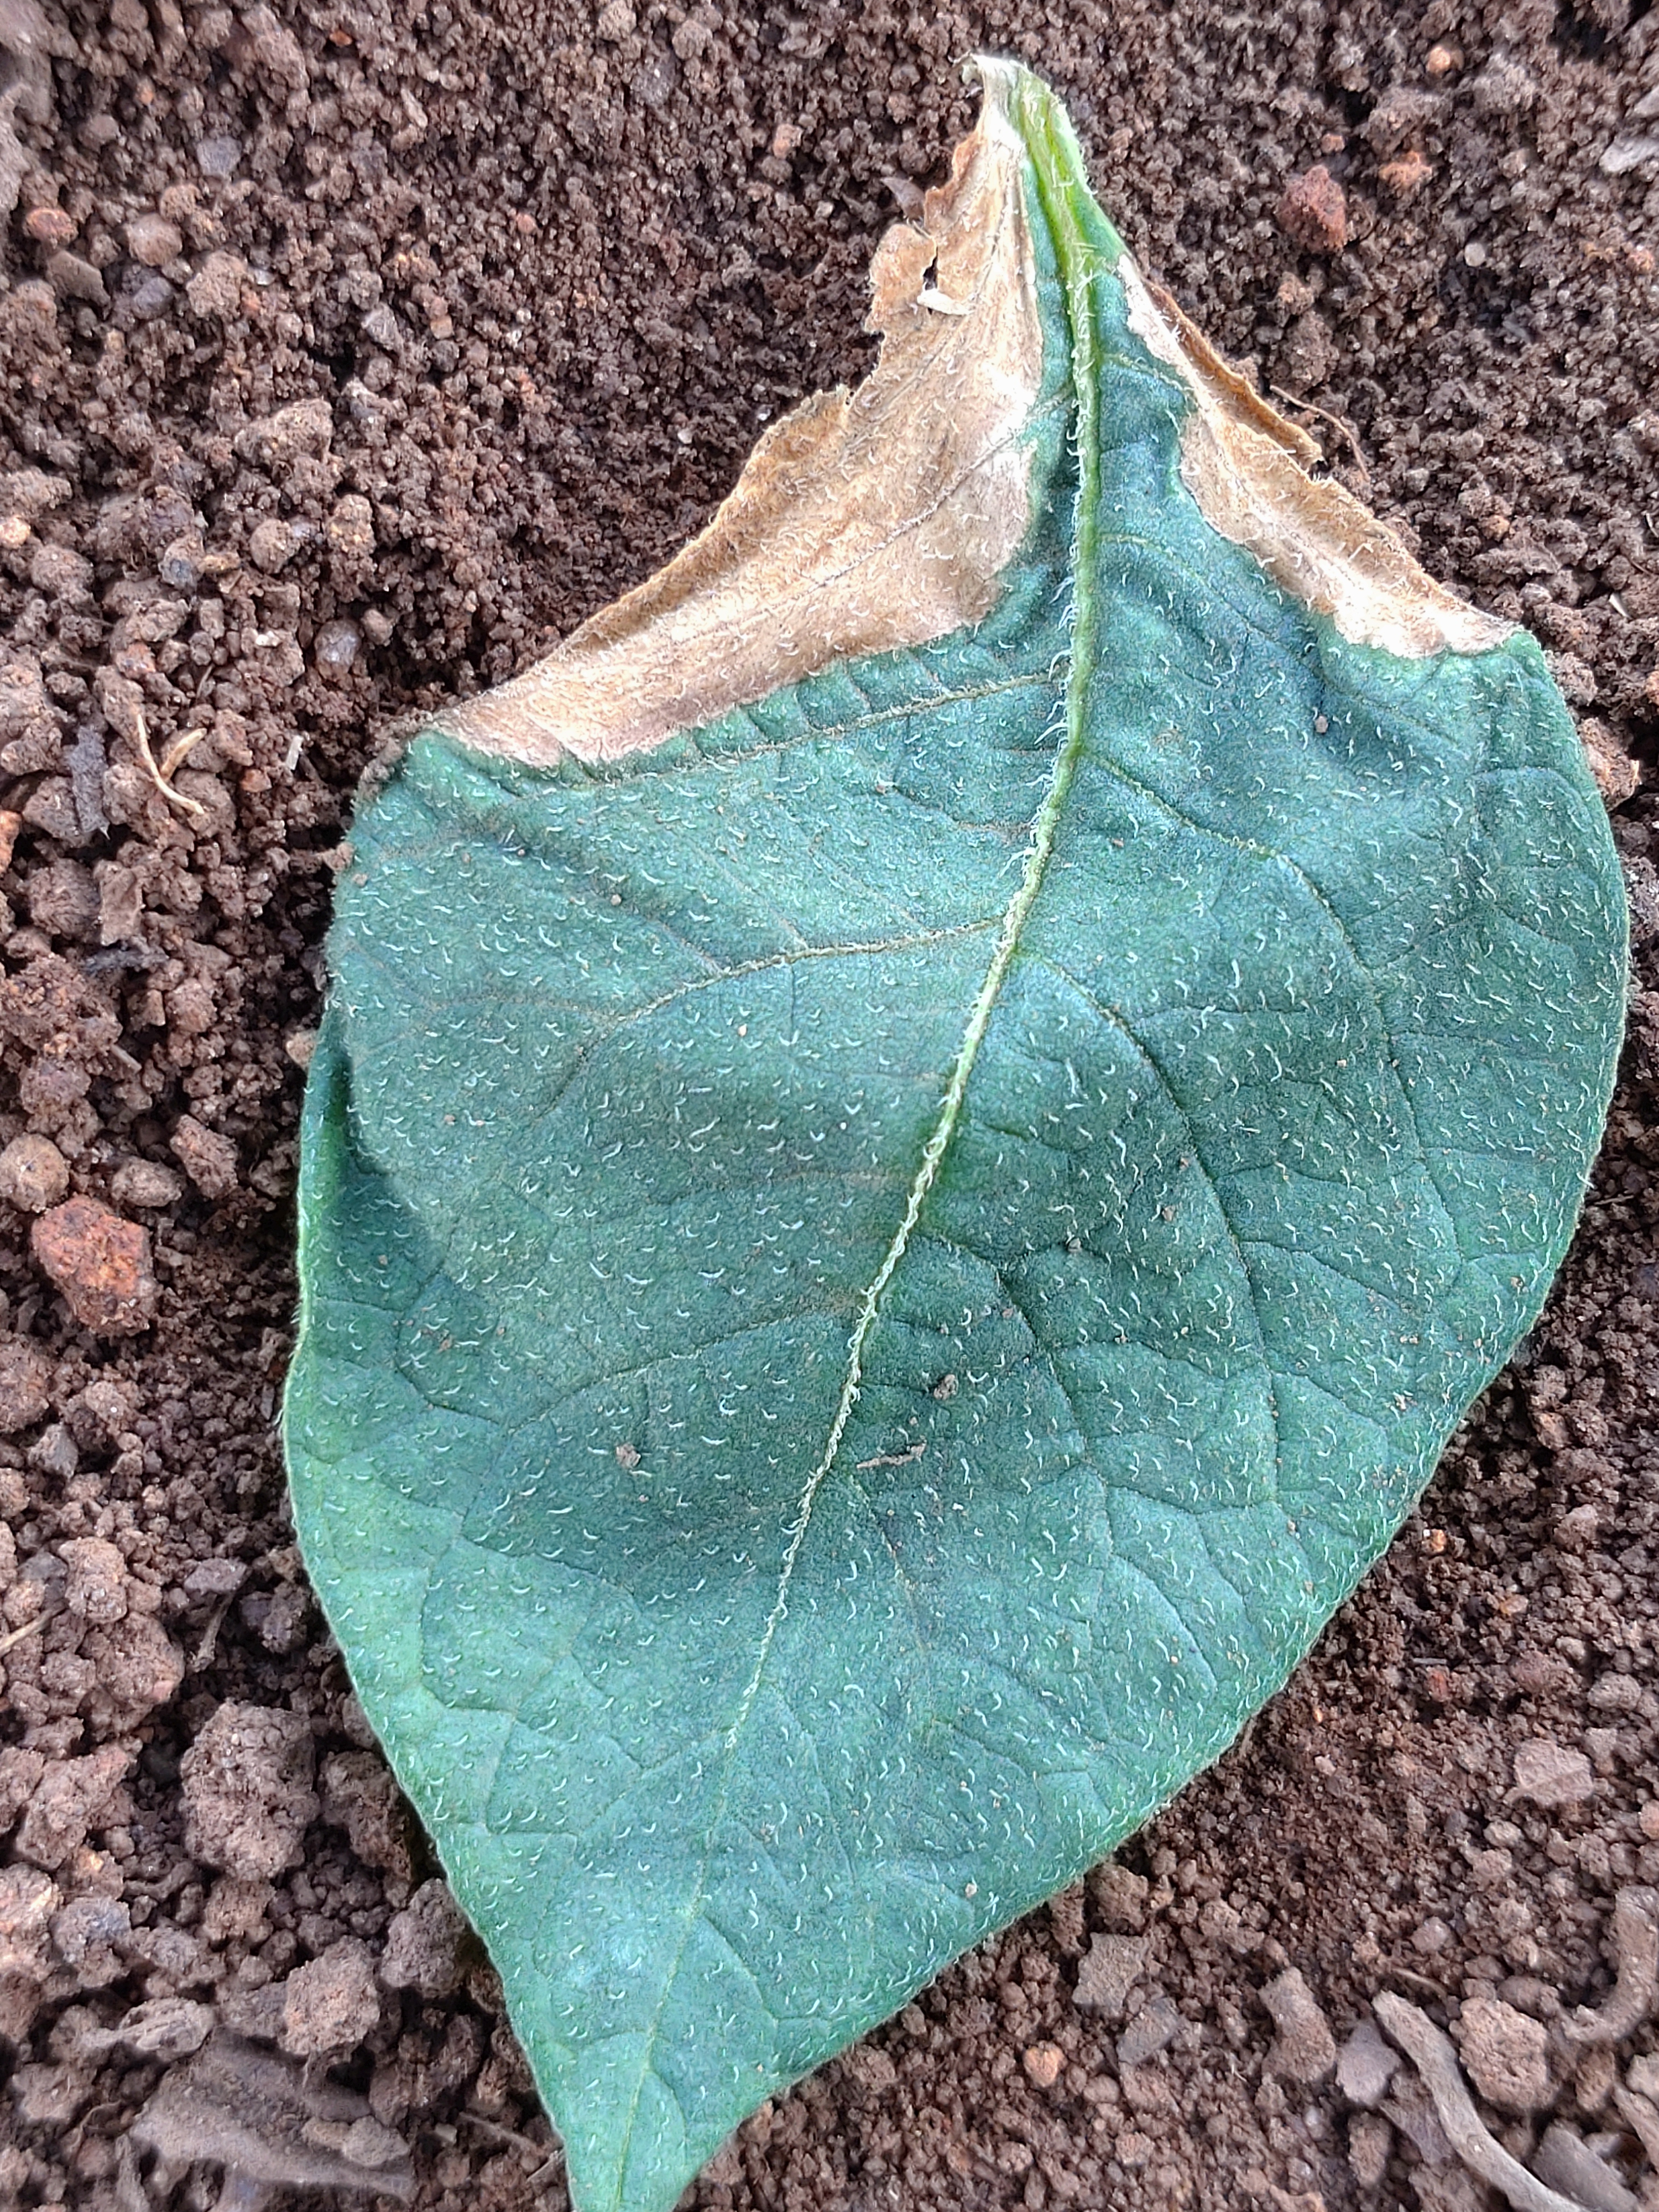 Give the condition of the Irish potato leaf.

early blight
